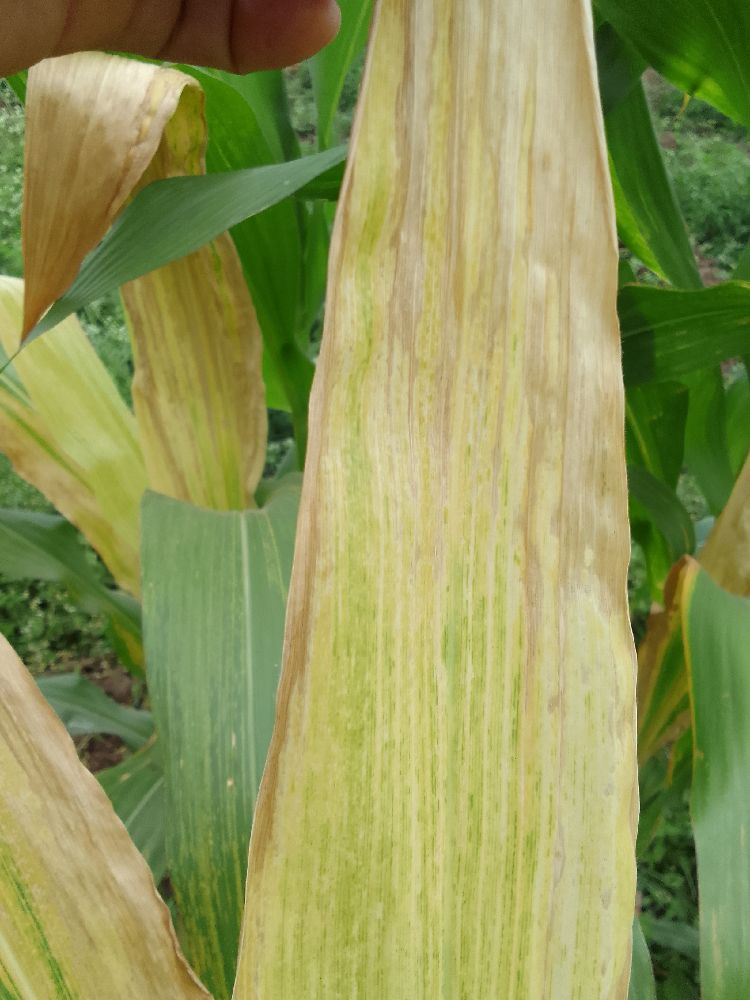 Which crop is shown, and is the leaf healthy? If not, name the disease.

maize, maize lethal necrosis
